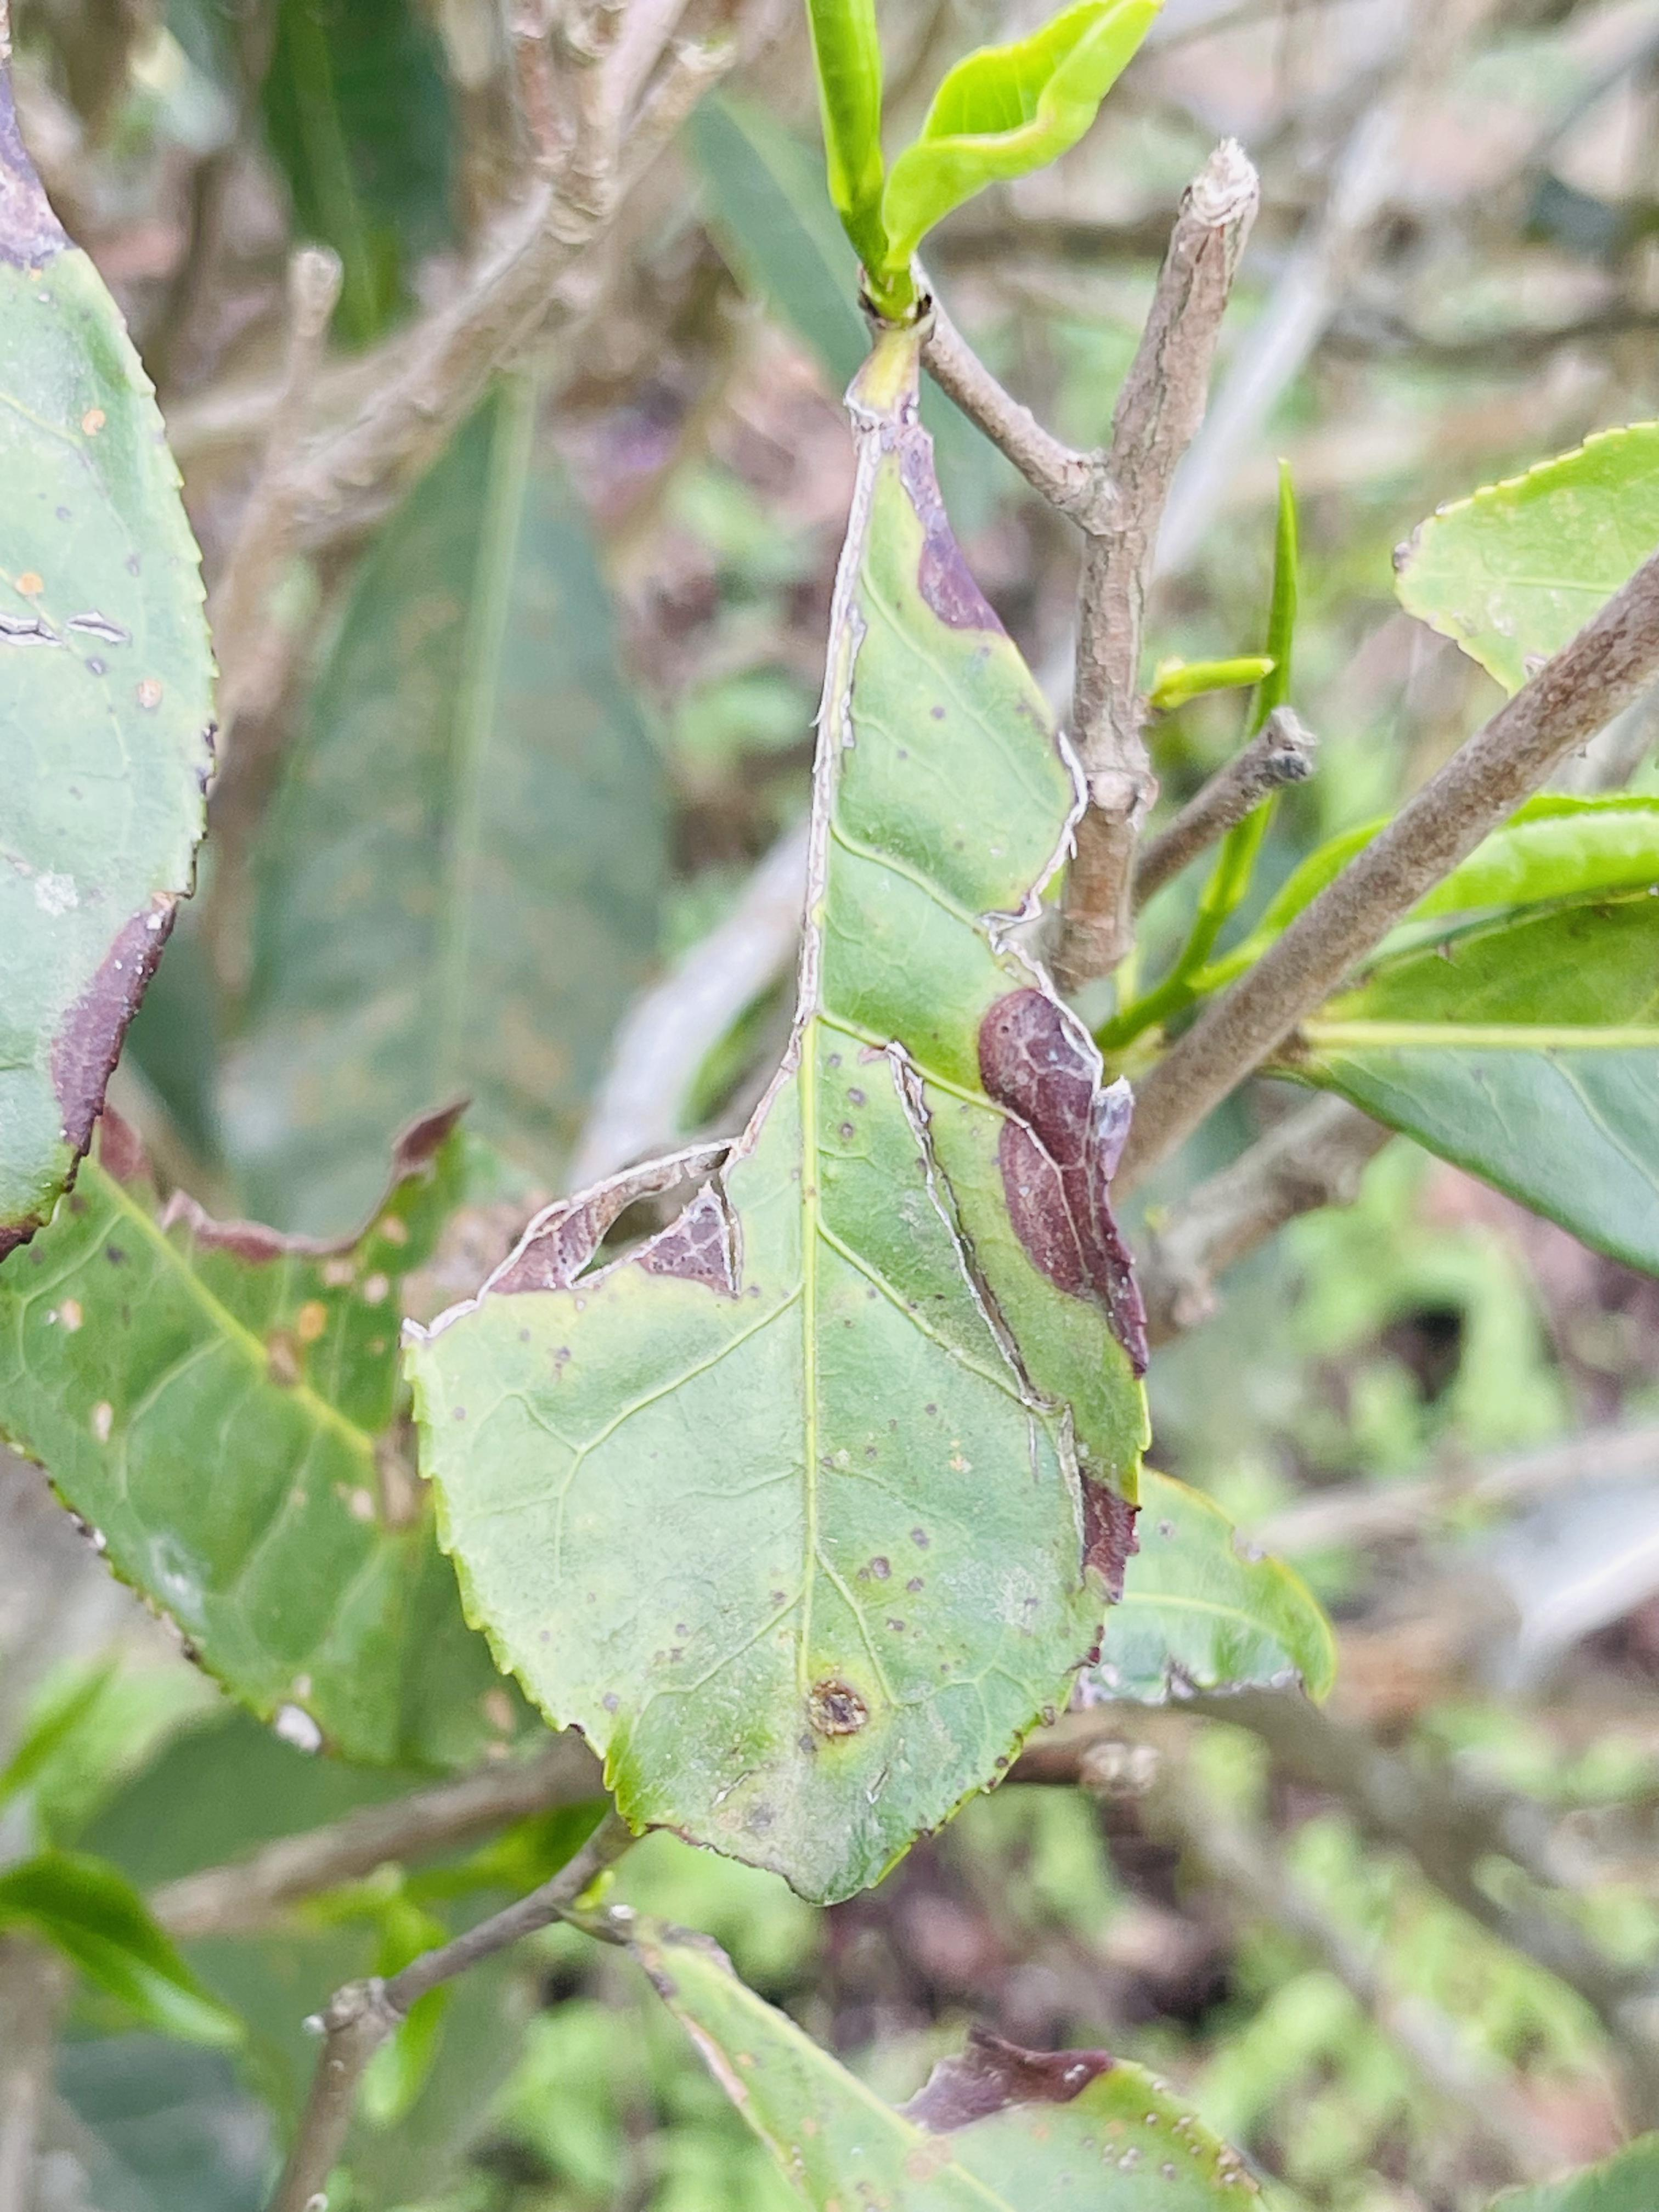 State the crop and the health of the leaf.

tea, blight
